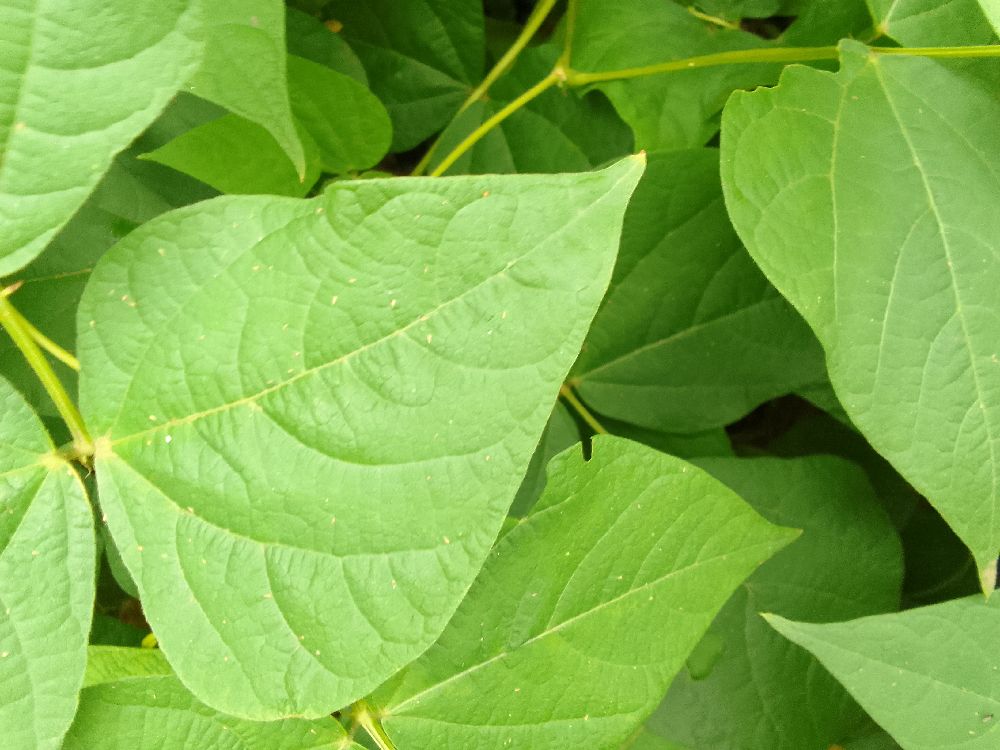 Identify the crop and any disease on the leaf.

common bean, healthy
